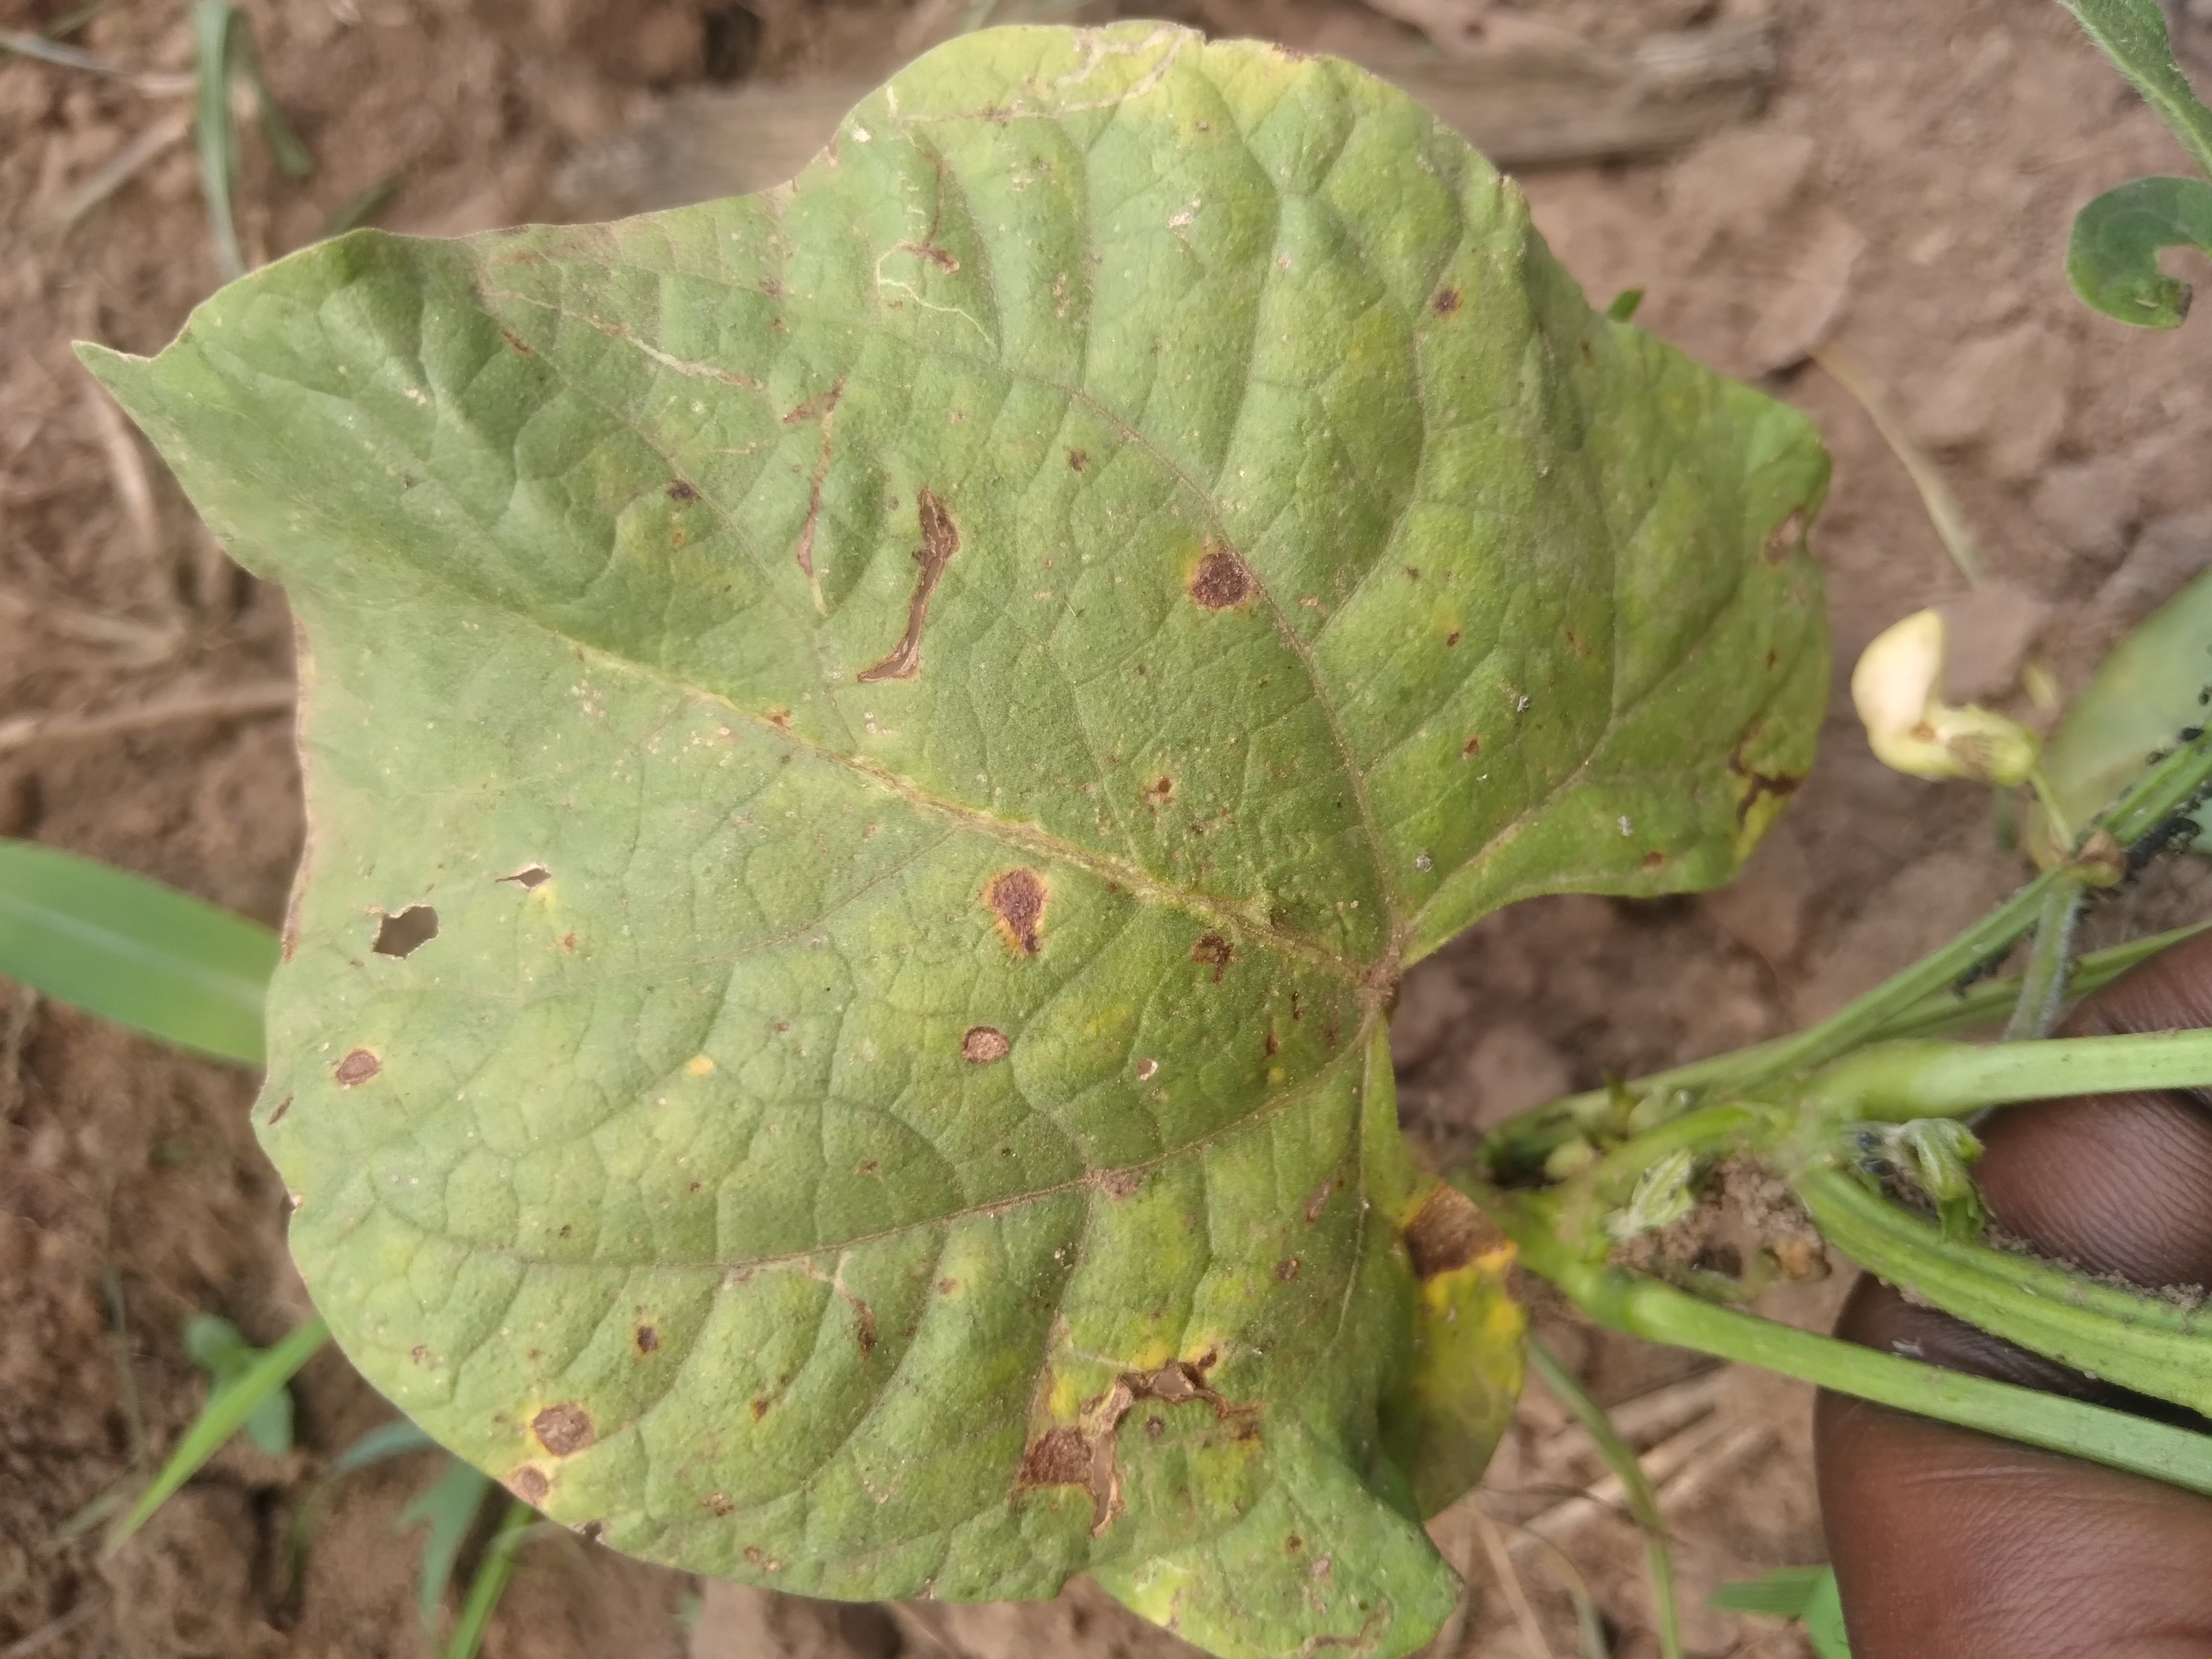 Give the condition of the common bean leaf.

rust
